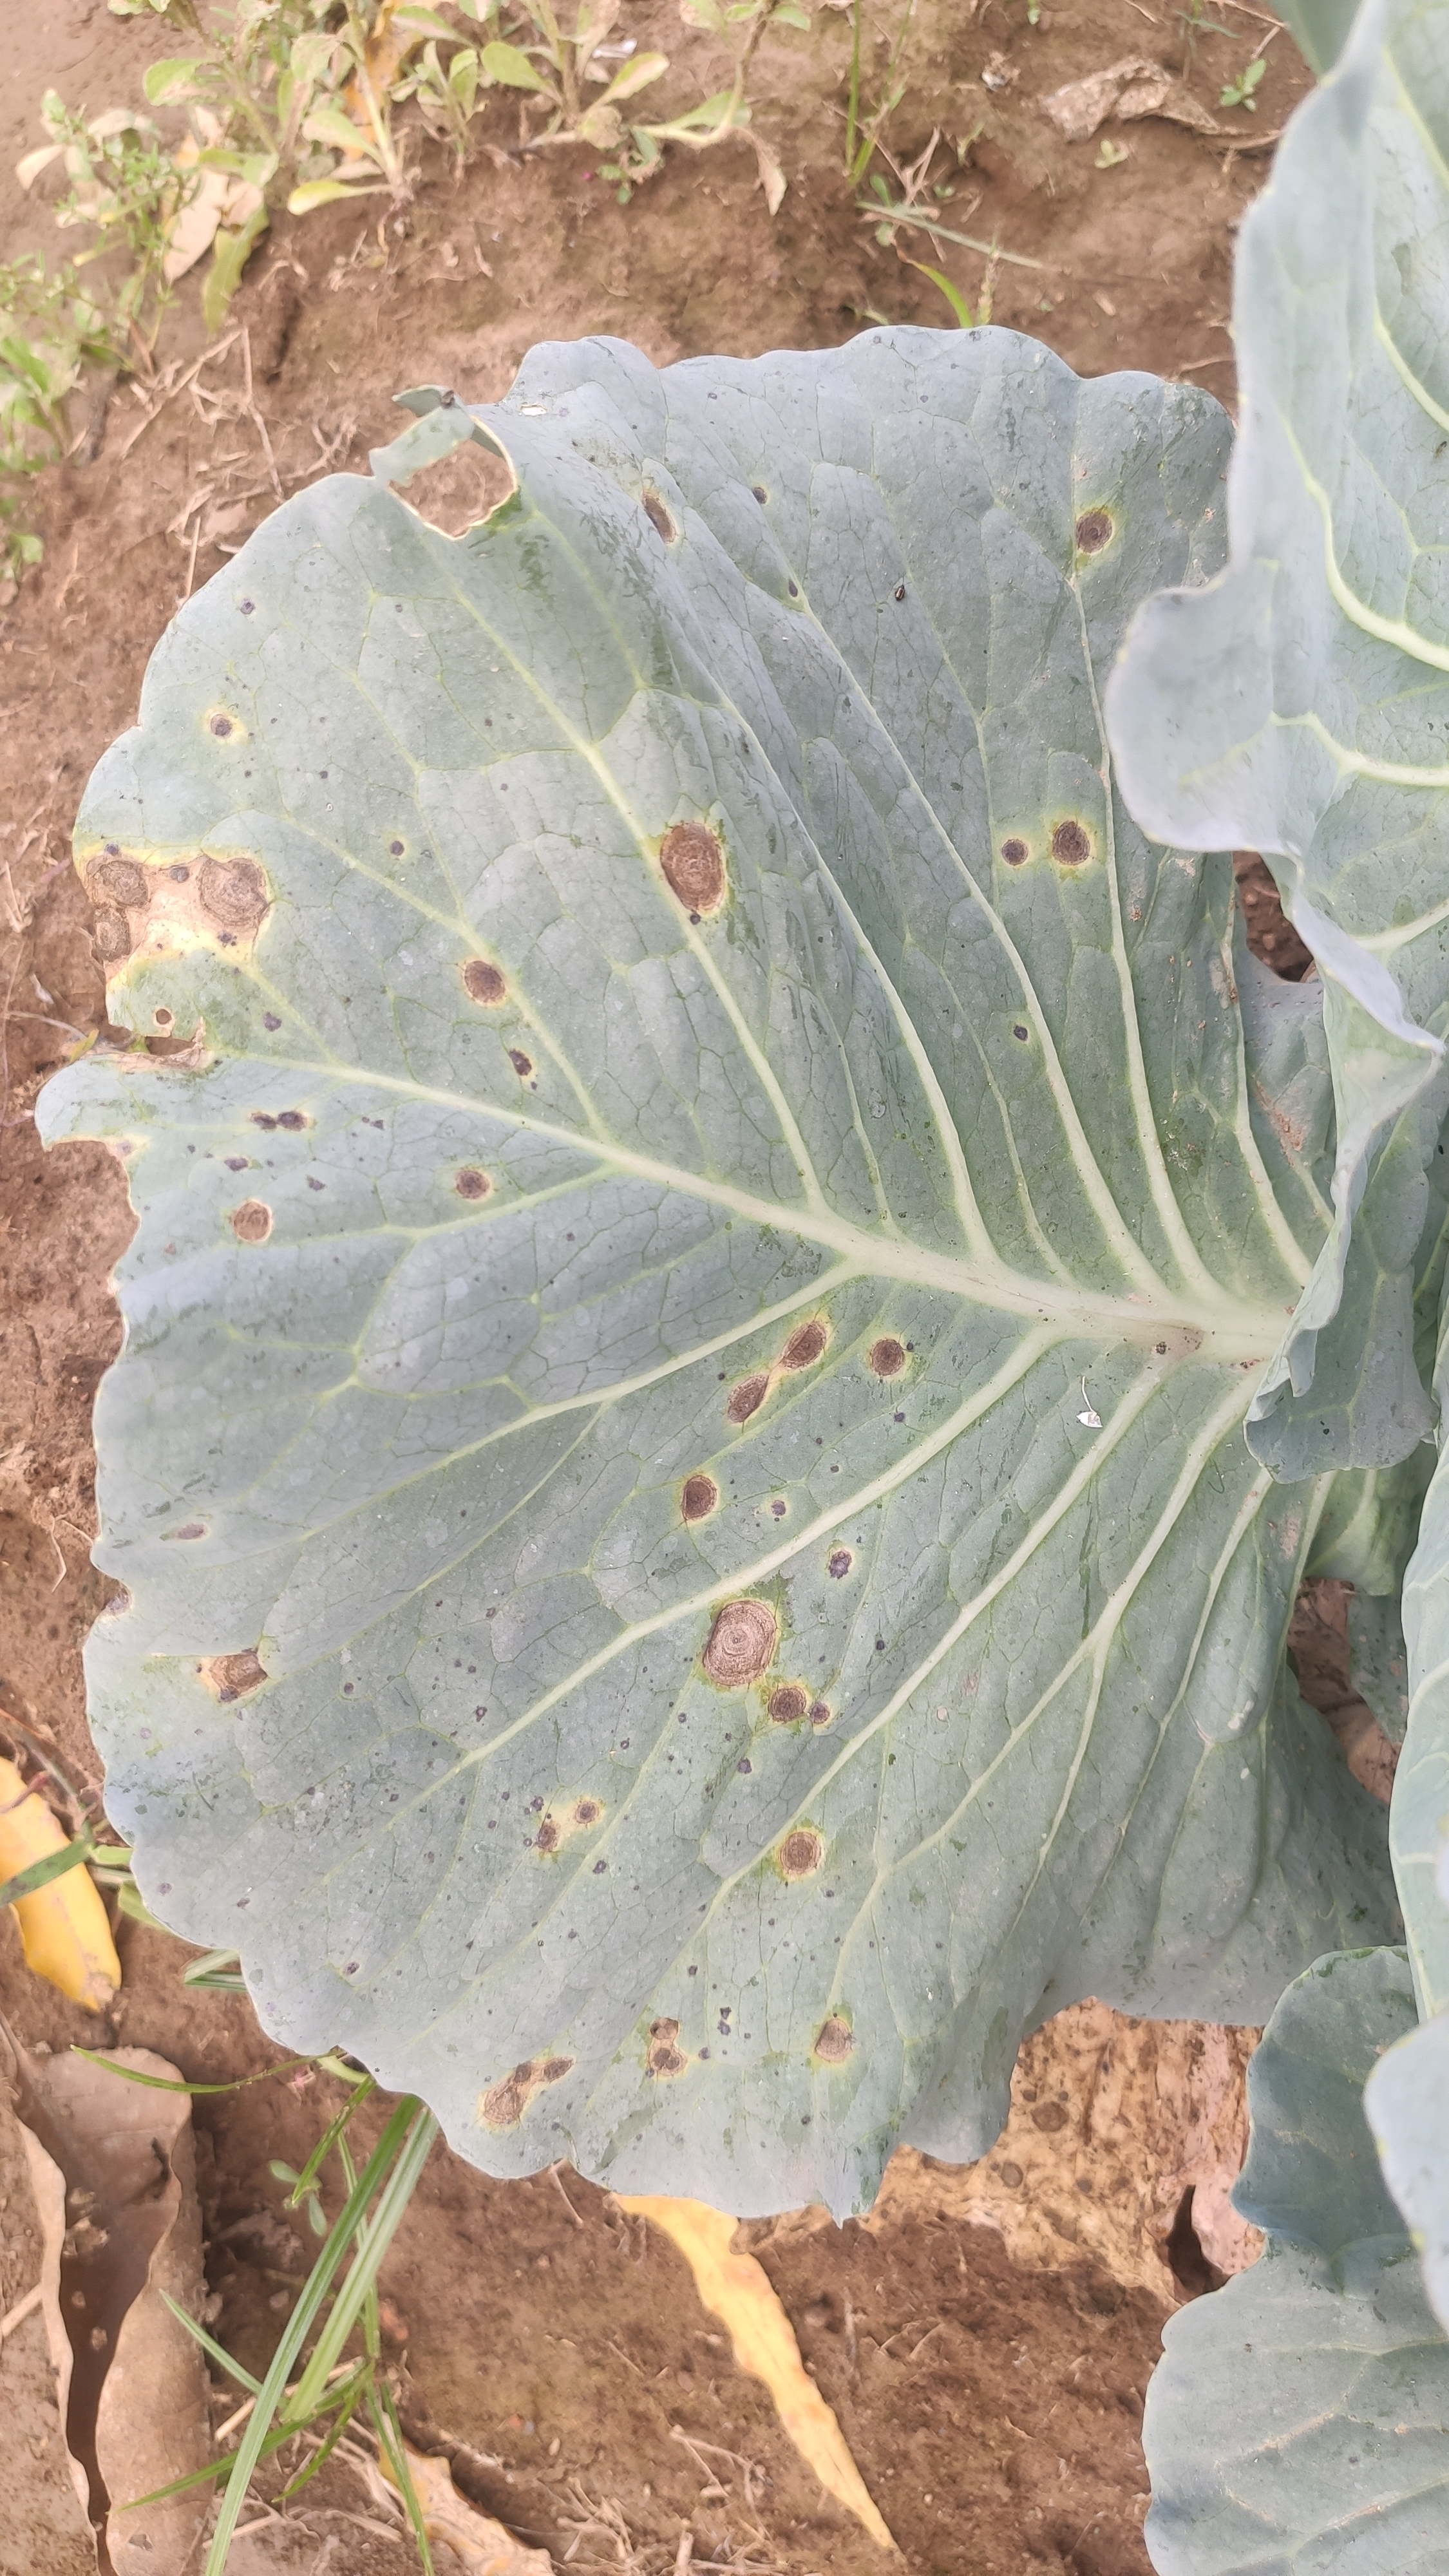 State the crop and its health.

cabbage, alternaria
